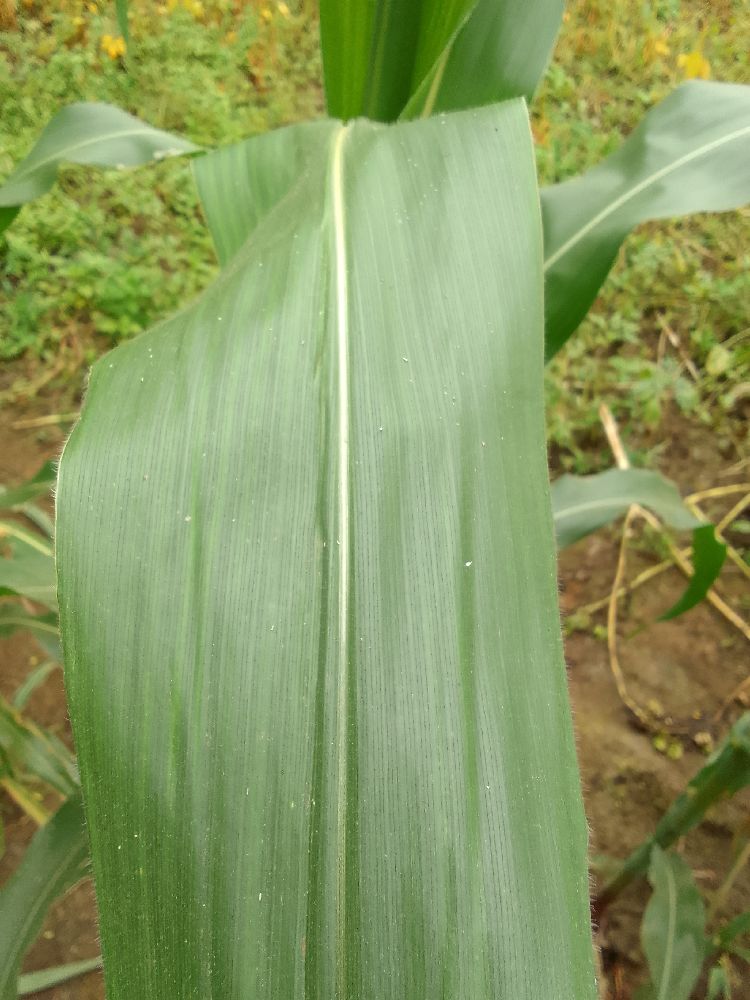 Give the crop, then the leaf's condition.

maize, healthy
